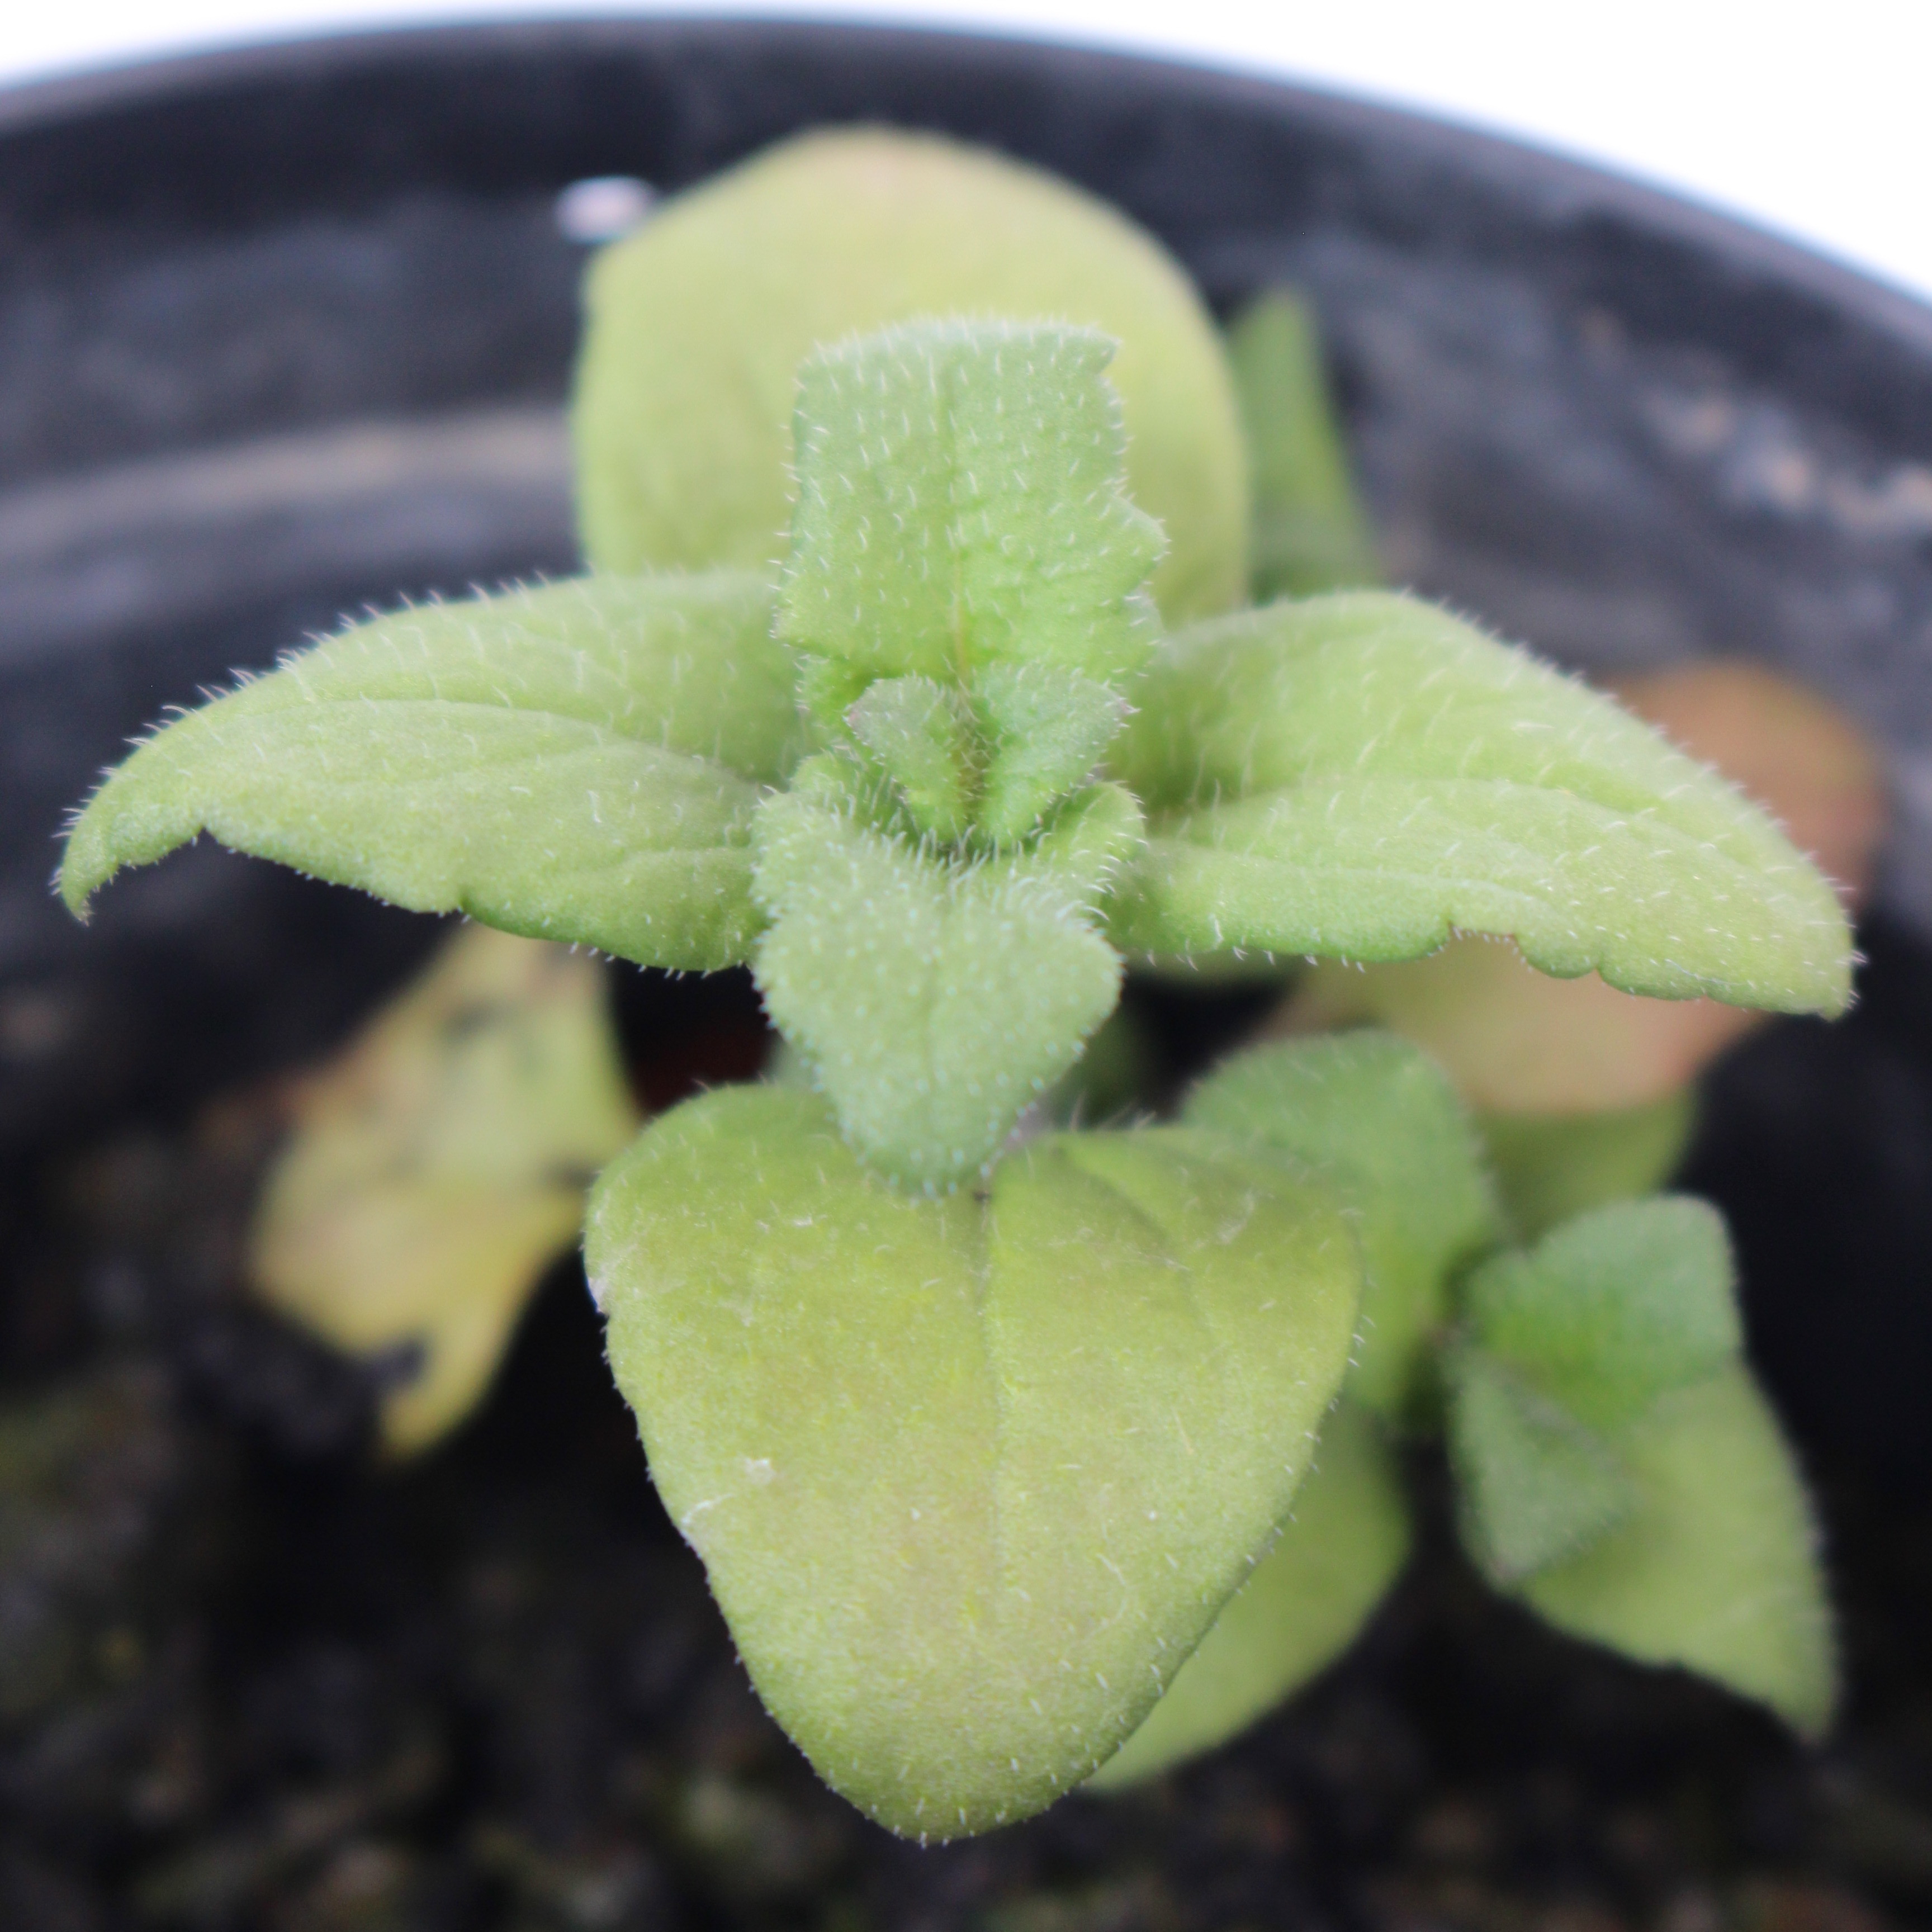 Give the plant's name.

Veronica persica
